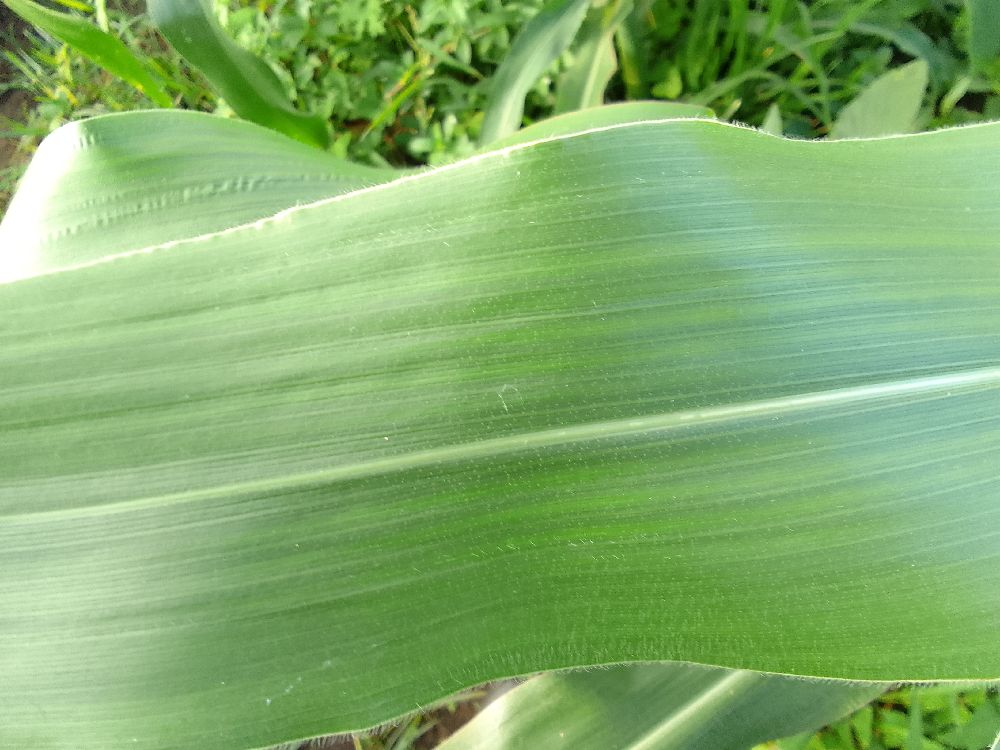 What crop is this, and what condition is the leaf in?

maize, healthy
